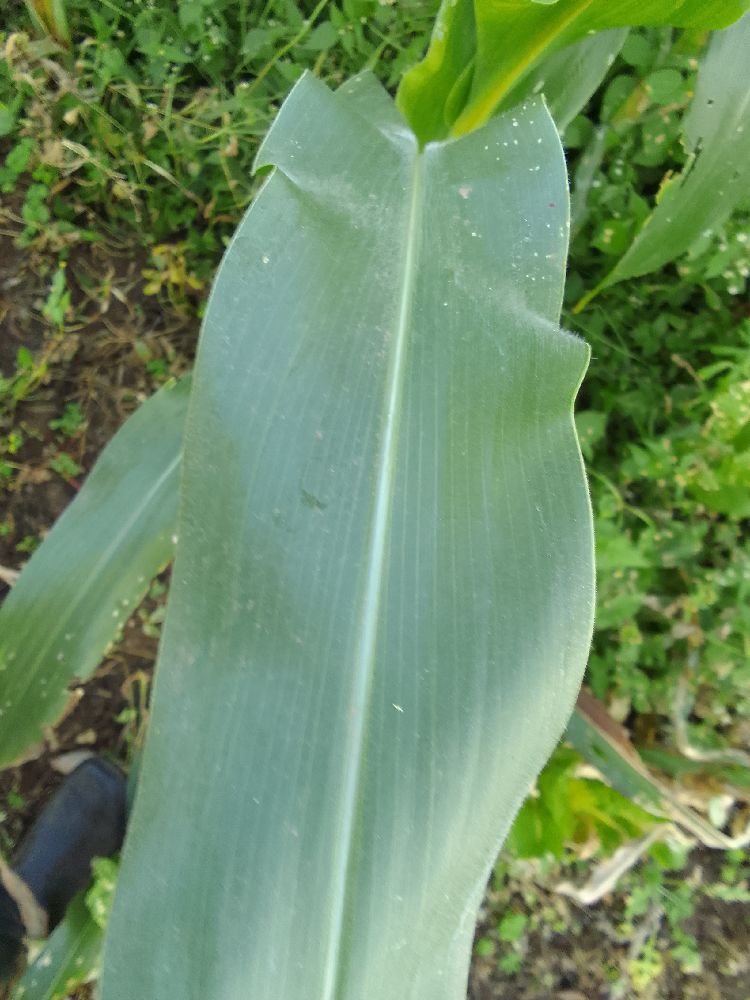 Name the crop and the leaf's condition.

maize, healthy
